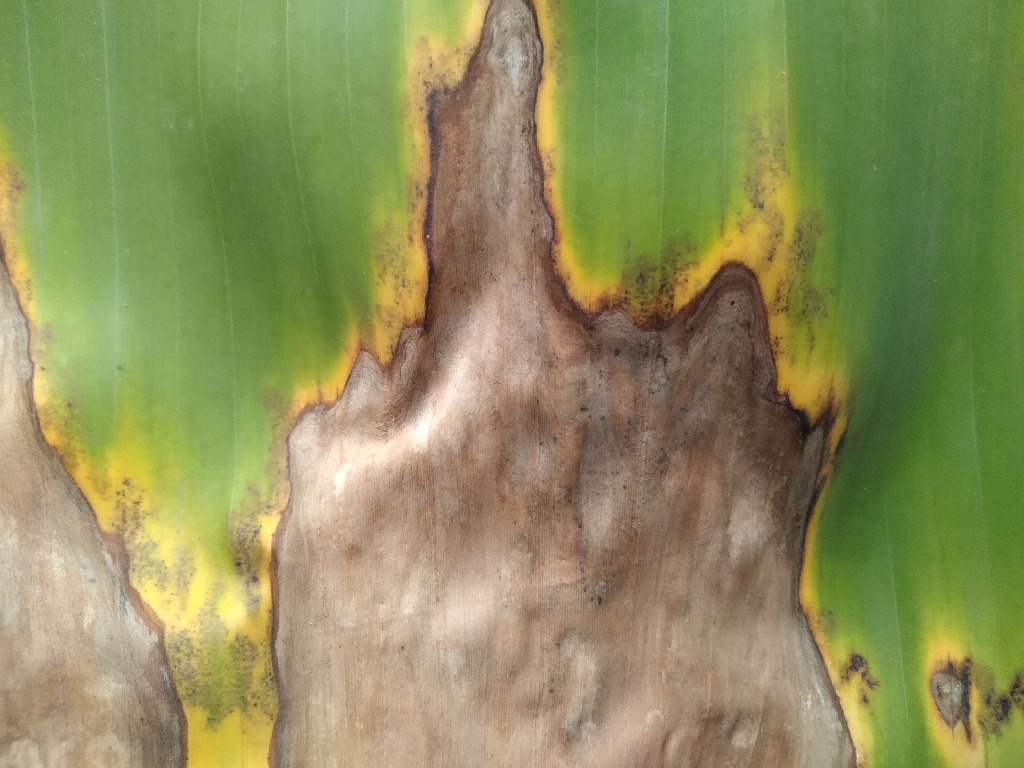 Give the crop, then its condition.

banana, black sigatoka
